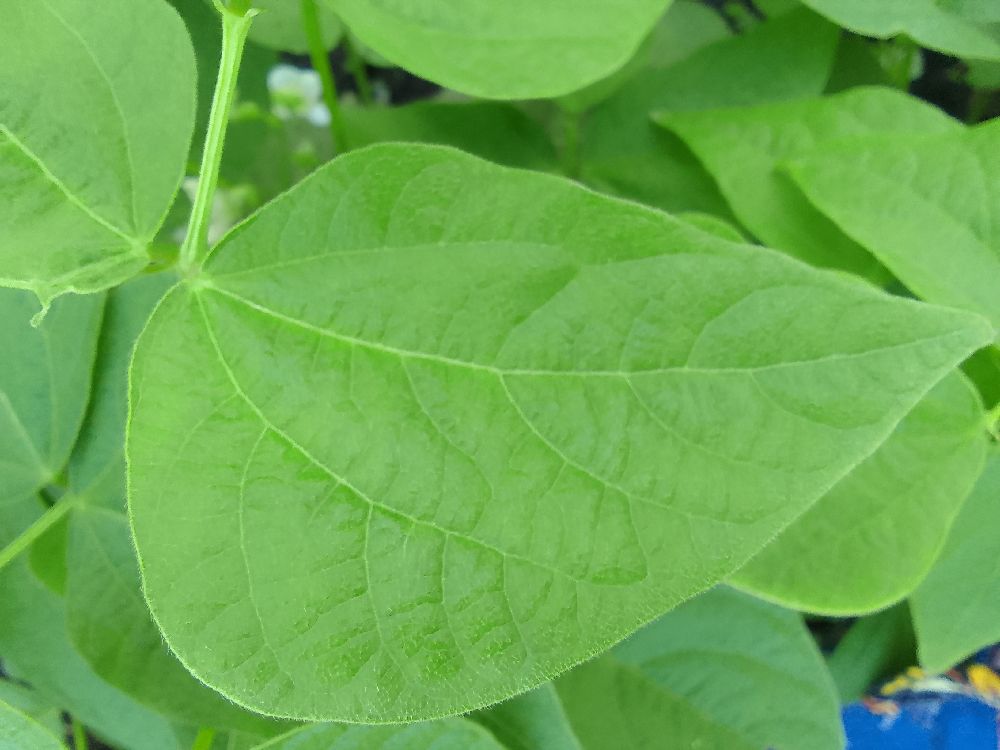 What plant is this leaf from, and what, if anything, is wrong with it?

common bean, healthy
